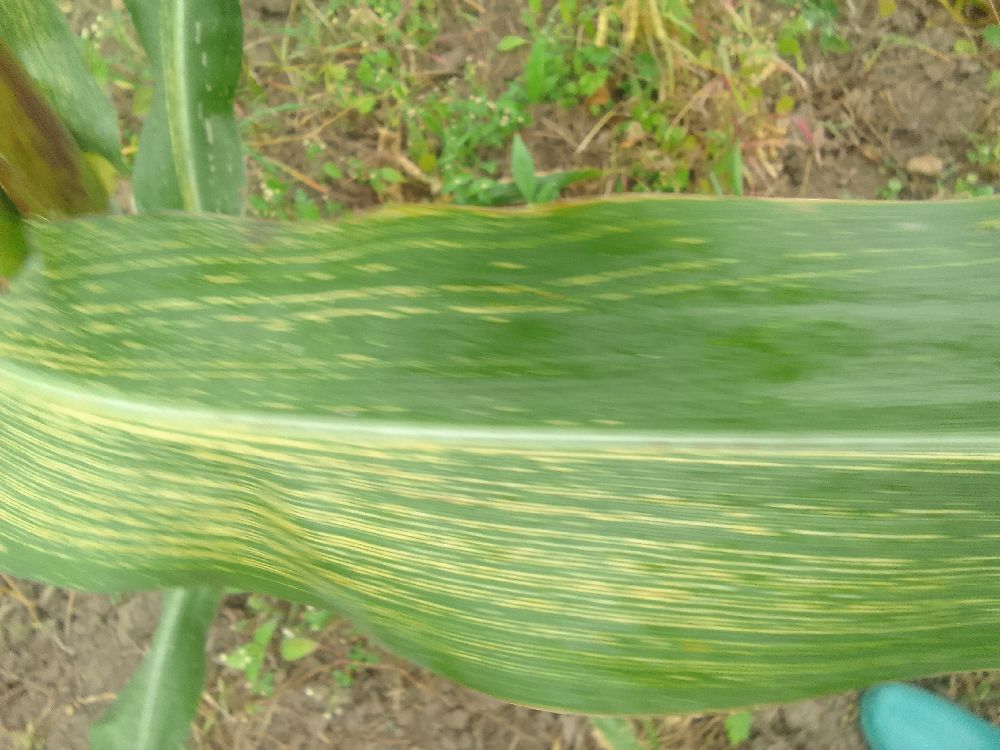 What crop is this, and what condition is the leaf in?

maize, maize streak virus
